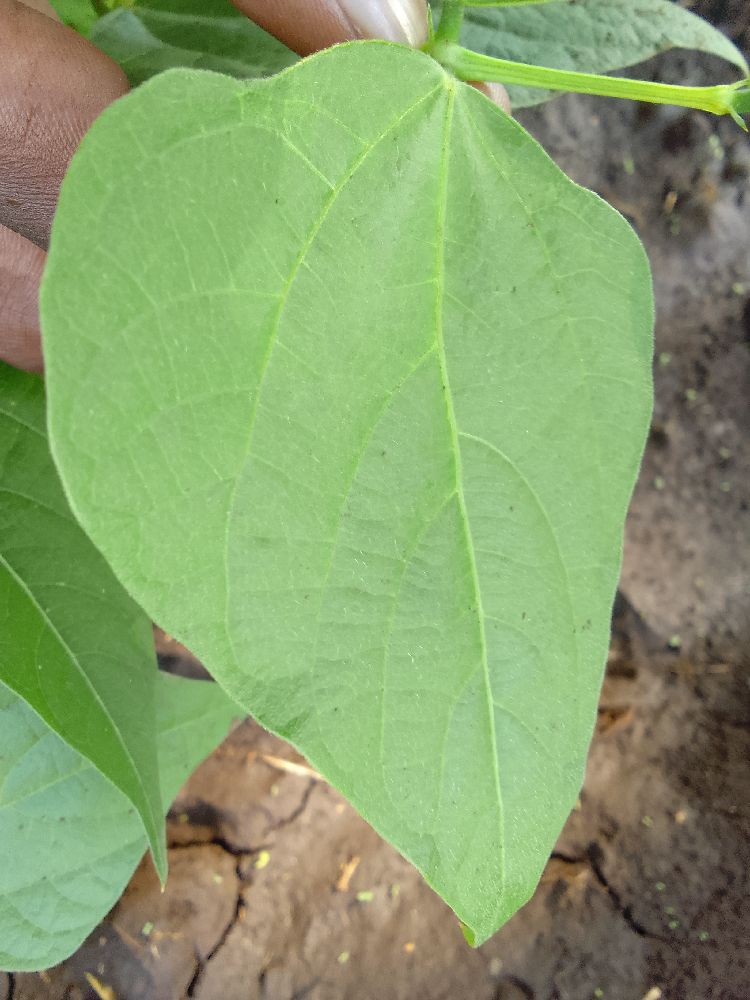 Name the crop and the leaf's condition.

common bean, healthy
